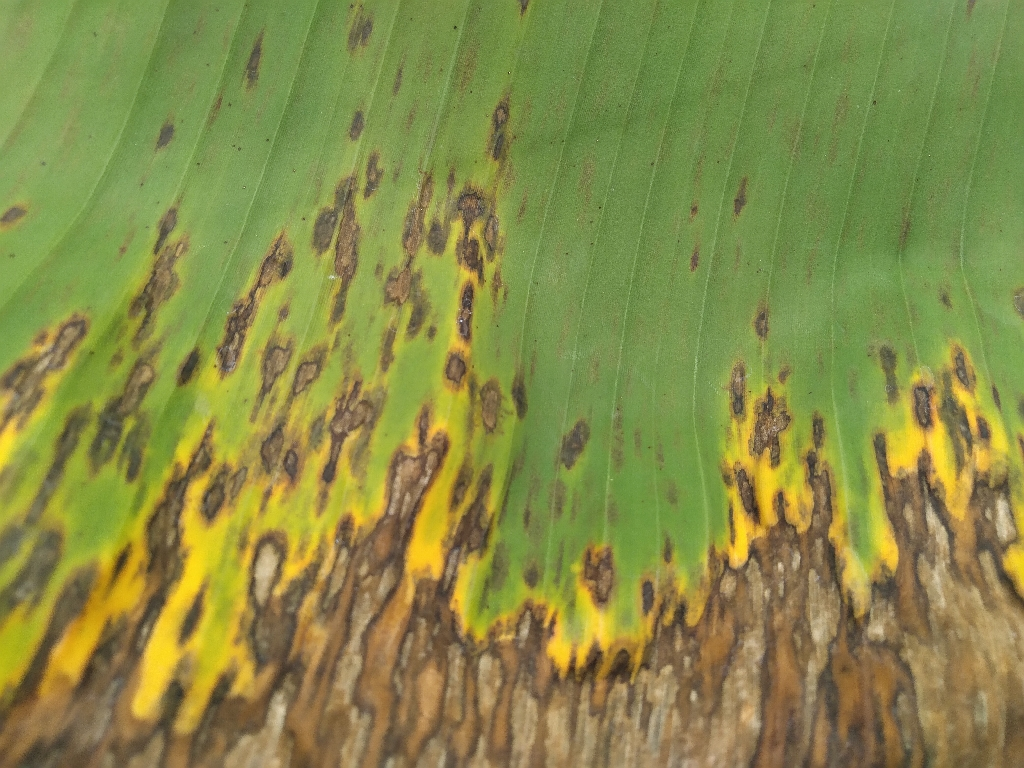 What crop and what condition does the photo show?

banana, black sigatoka
